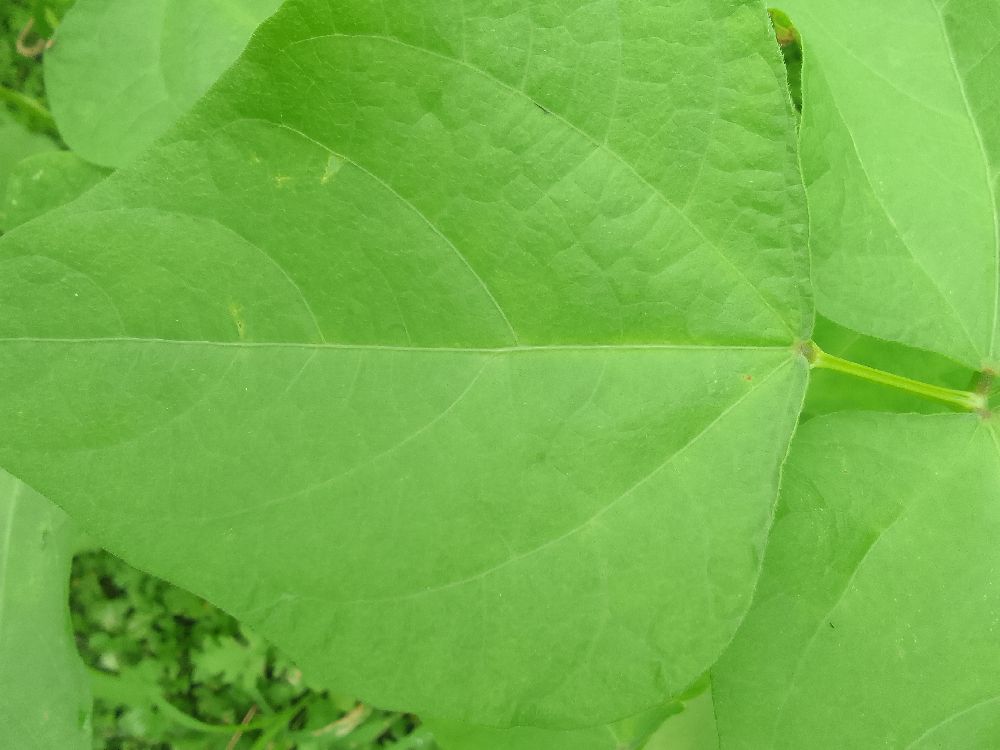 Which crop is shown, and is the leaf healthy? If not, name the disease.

common bean, healthy
